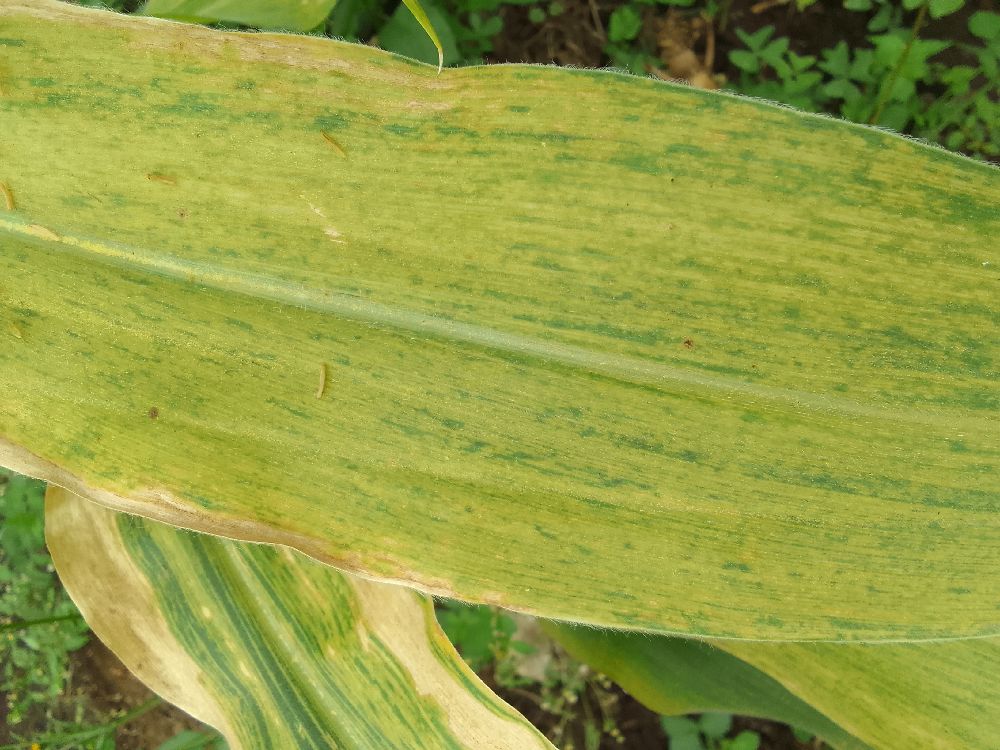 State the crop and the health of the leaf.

maize, maize lethal necrosis
